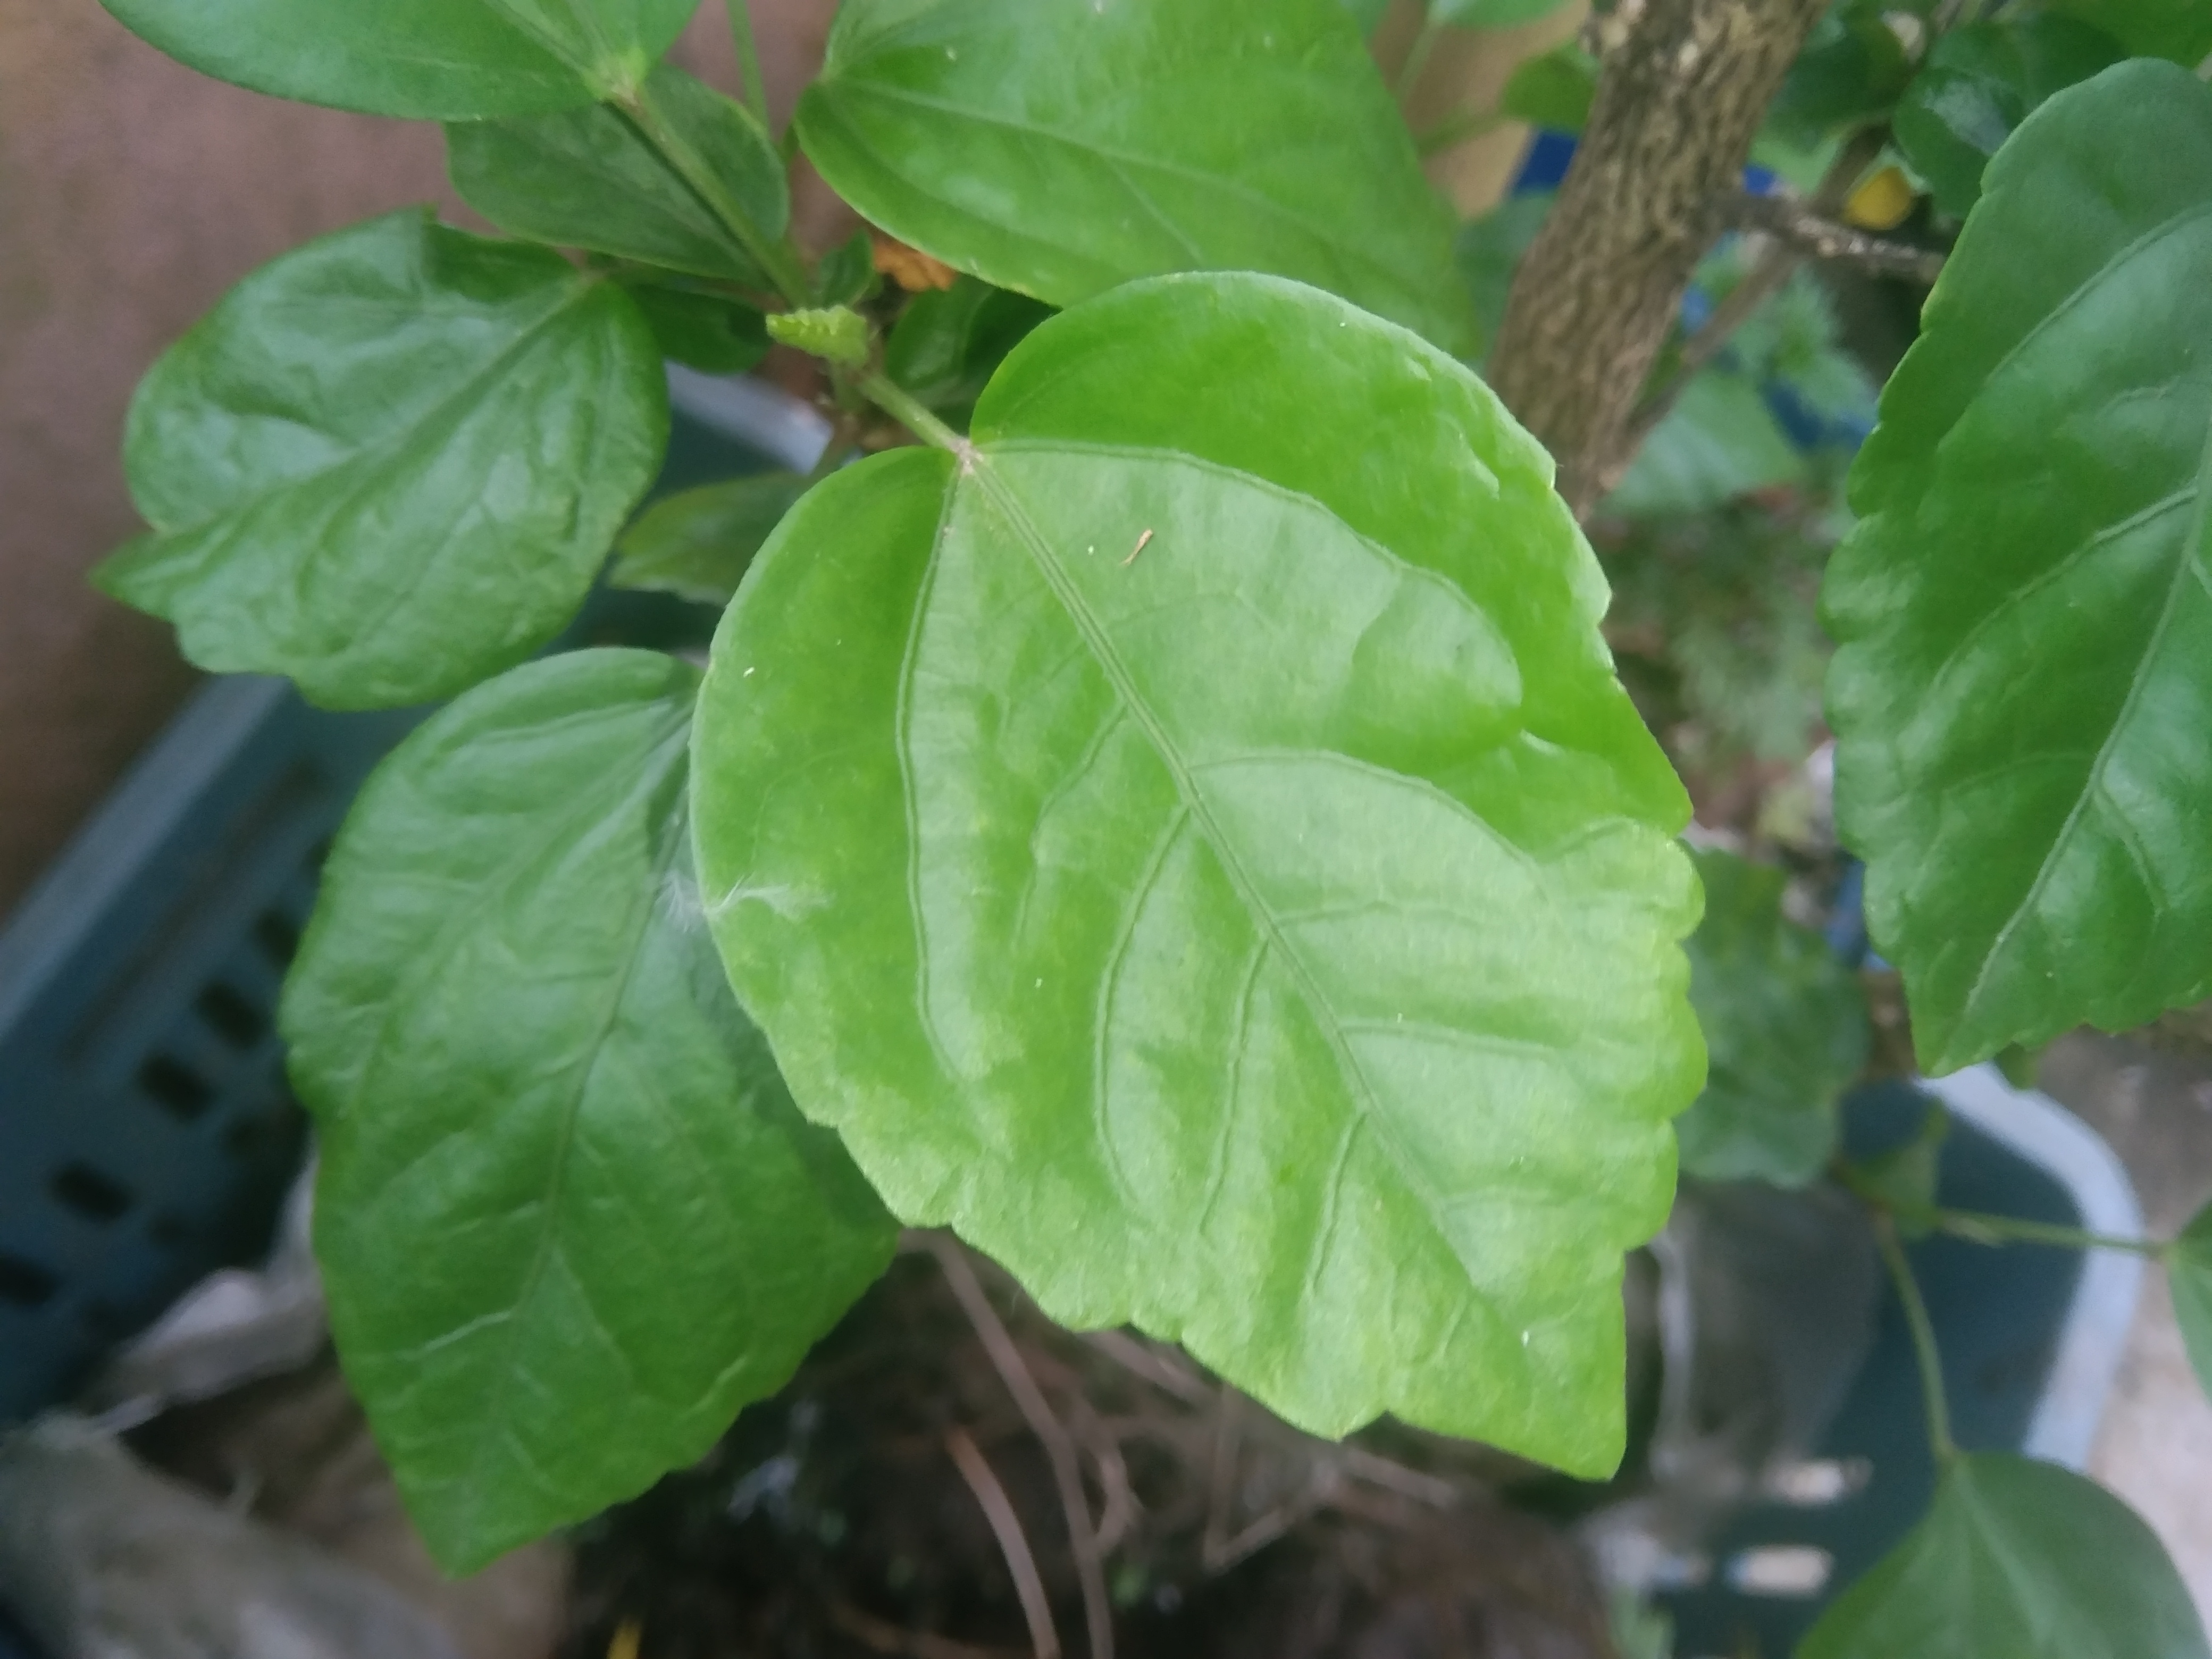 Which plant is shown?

hibiscus
